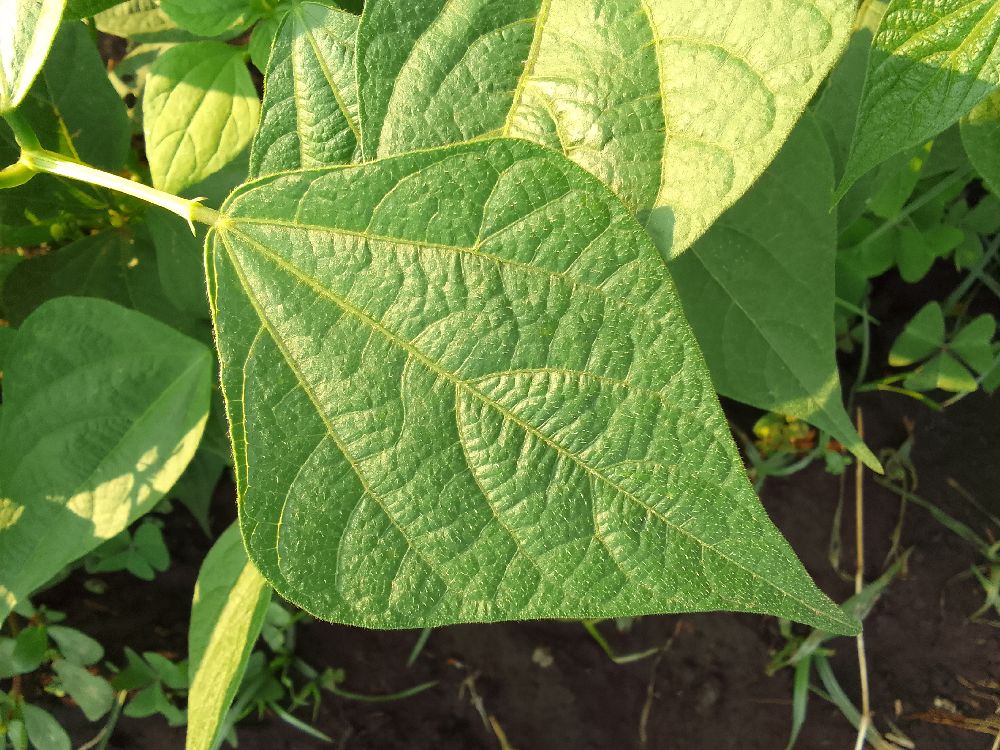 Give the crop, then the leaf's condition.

common bean, healthy
